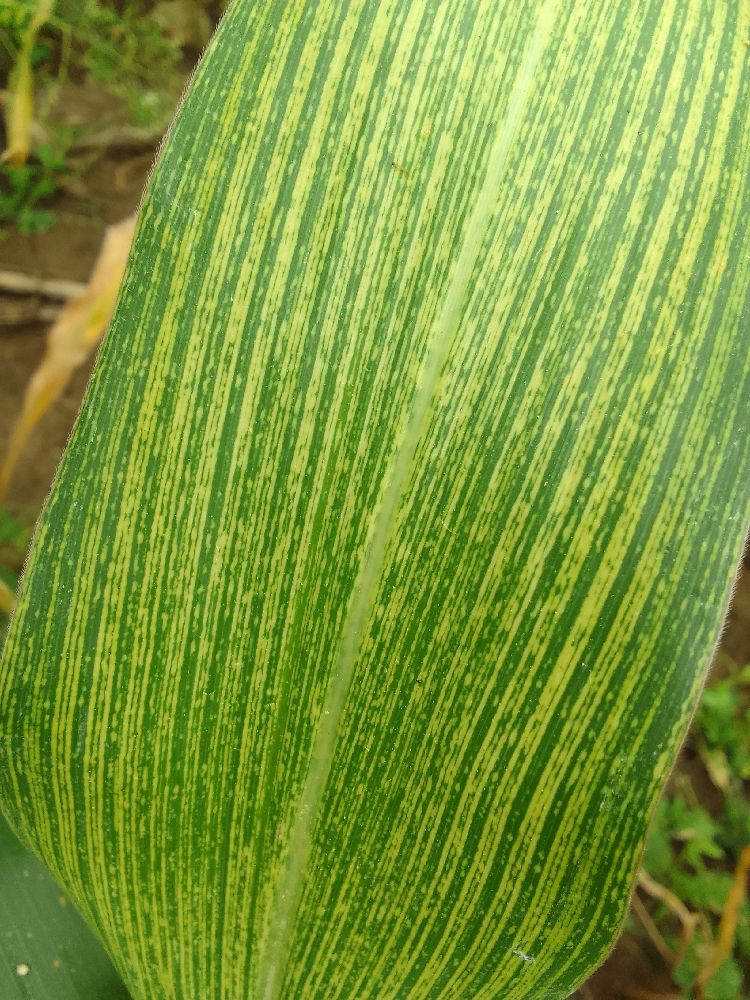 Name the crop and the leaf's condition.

maize, maize streak virus
